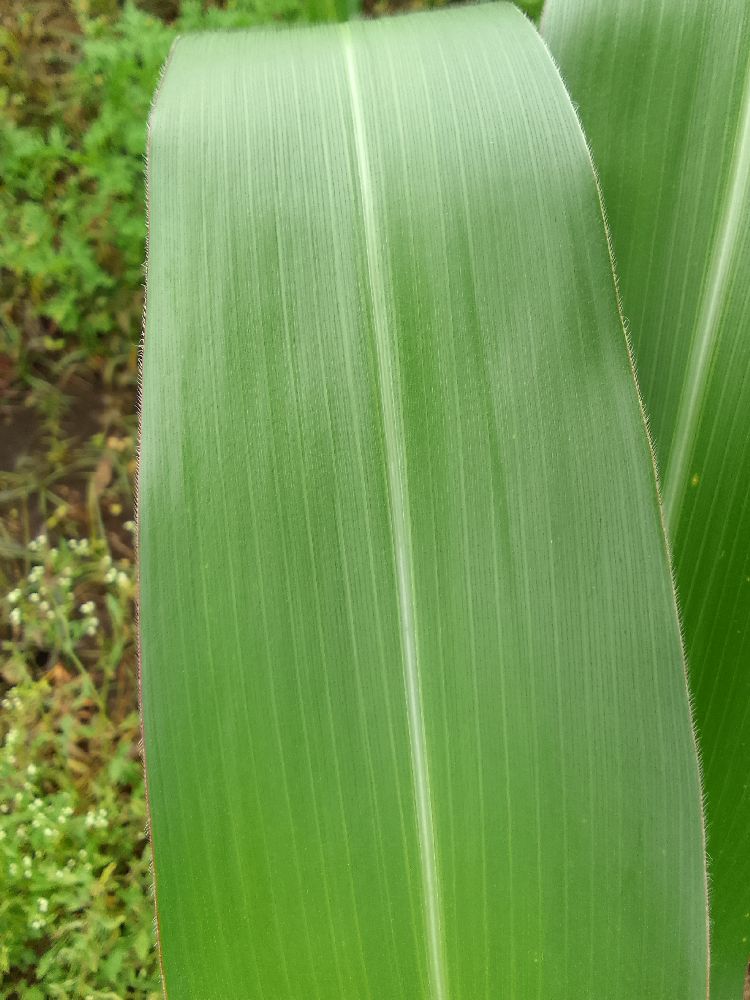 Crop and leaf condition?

maize, healthy
